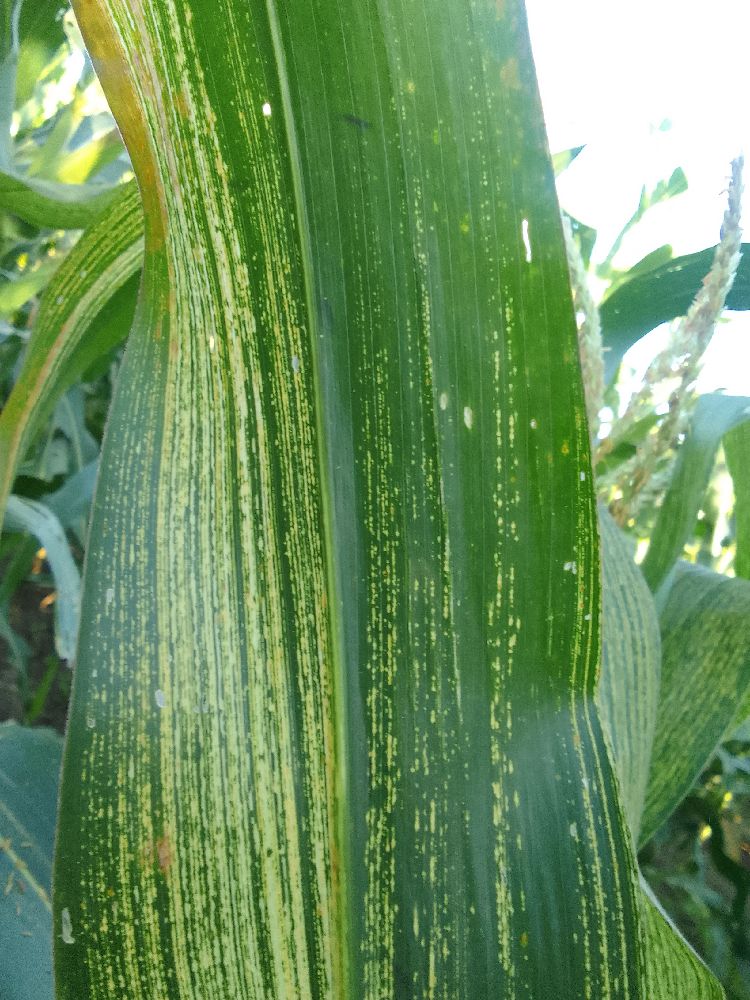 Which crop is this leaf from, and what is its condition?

maize, maize streak virus
